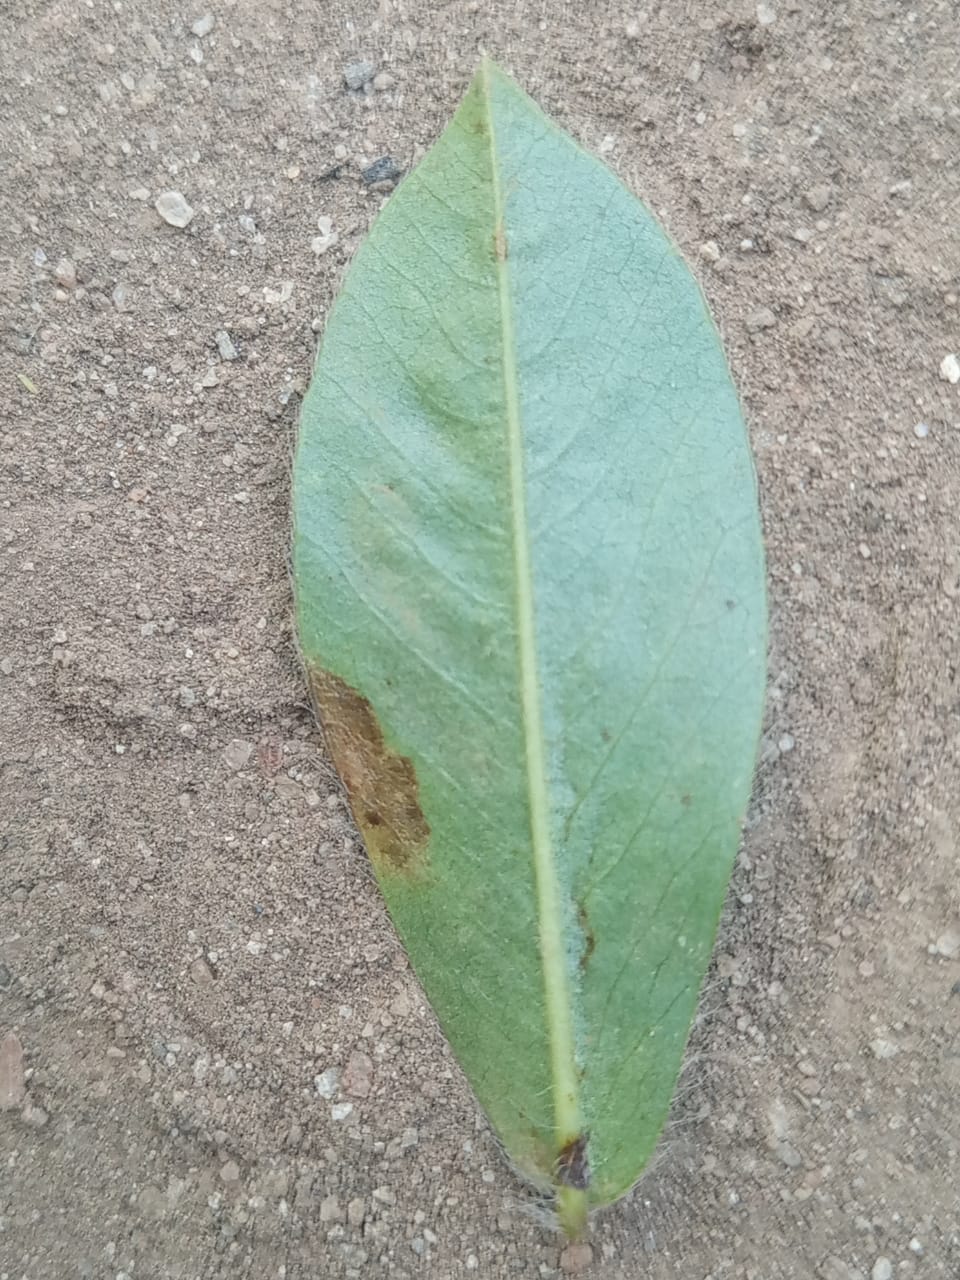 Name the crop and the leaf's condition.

peanut, phoma arachidicola
